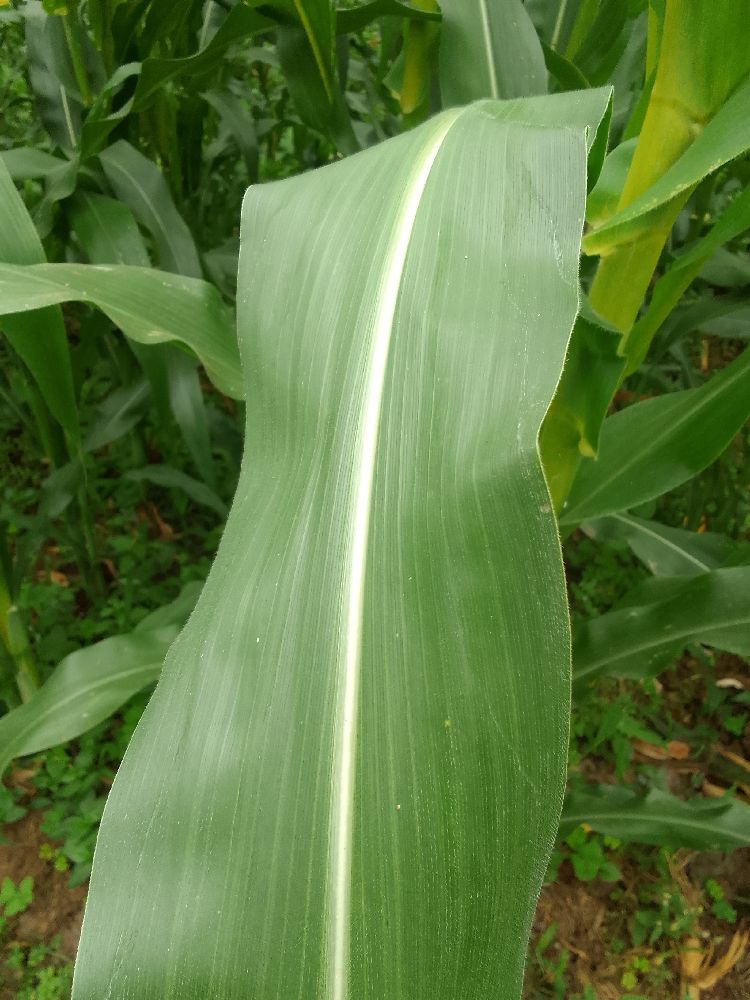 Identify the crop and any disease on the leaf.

maize, healthy
